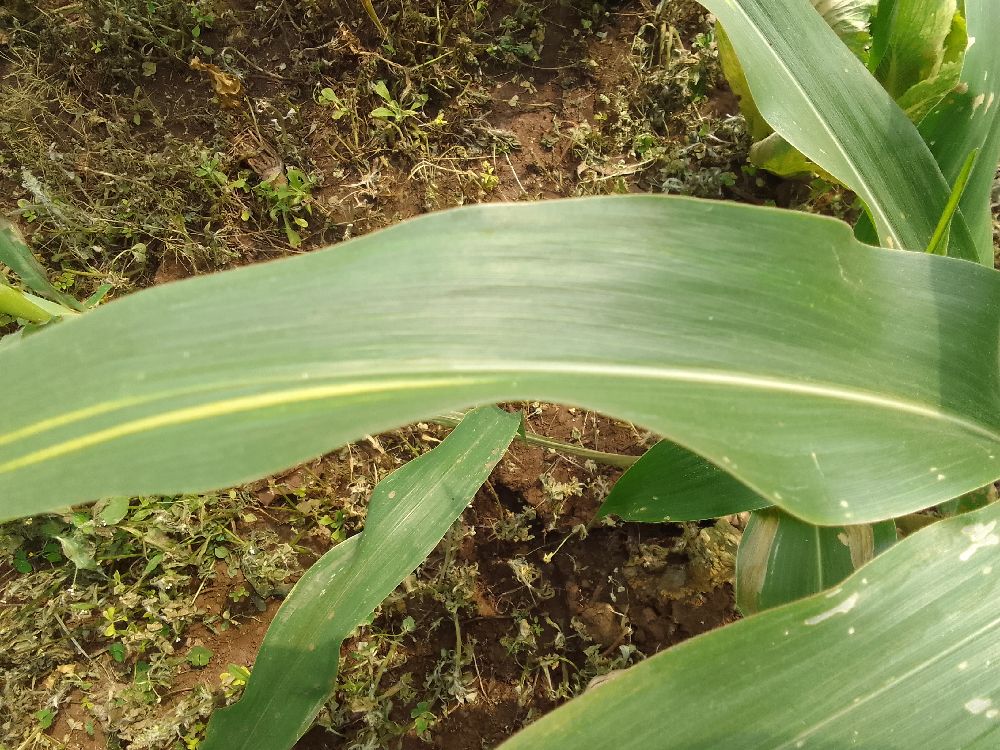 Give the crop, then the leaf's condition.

maize, healthy
